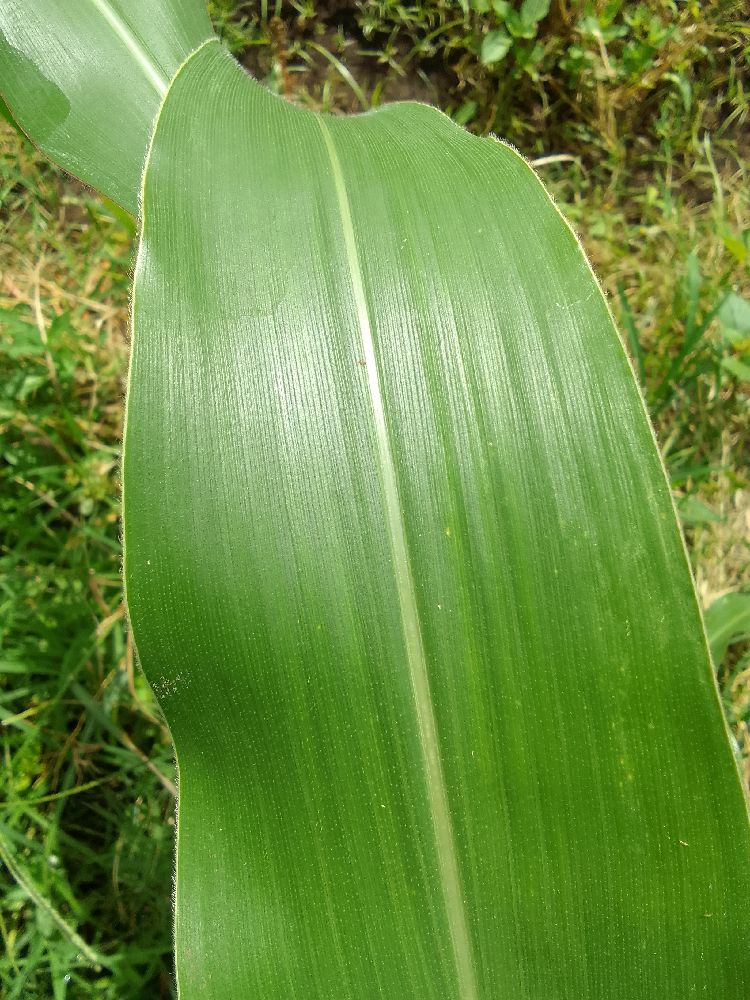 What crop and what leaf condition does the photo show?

maize, healthy
